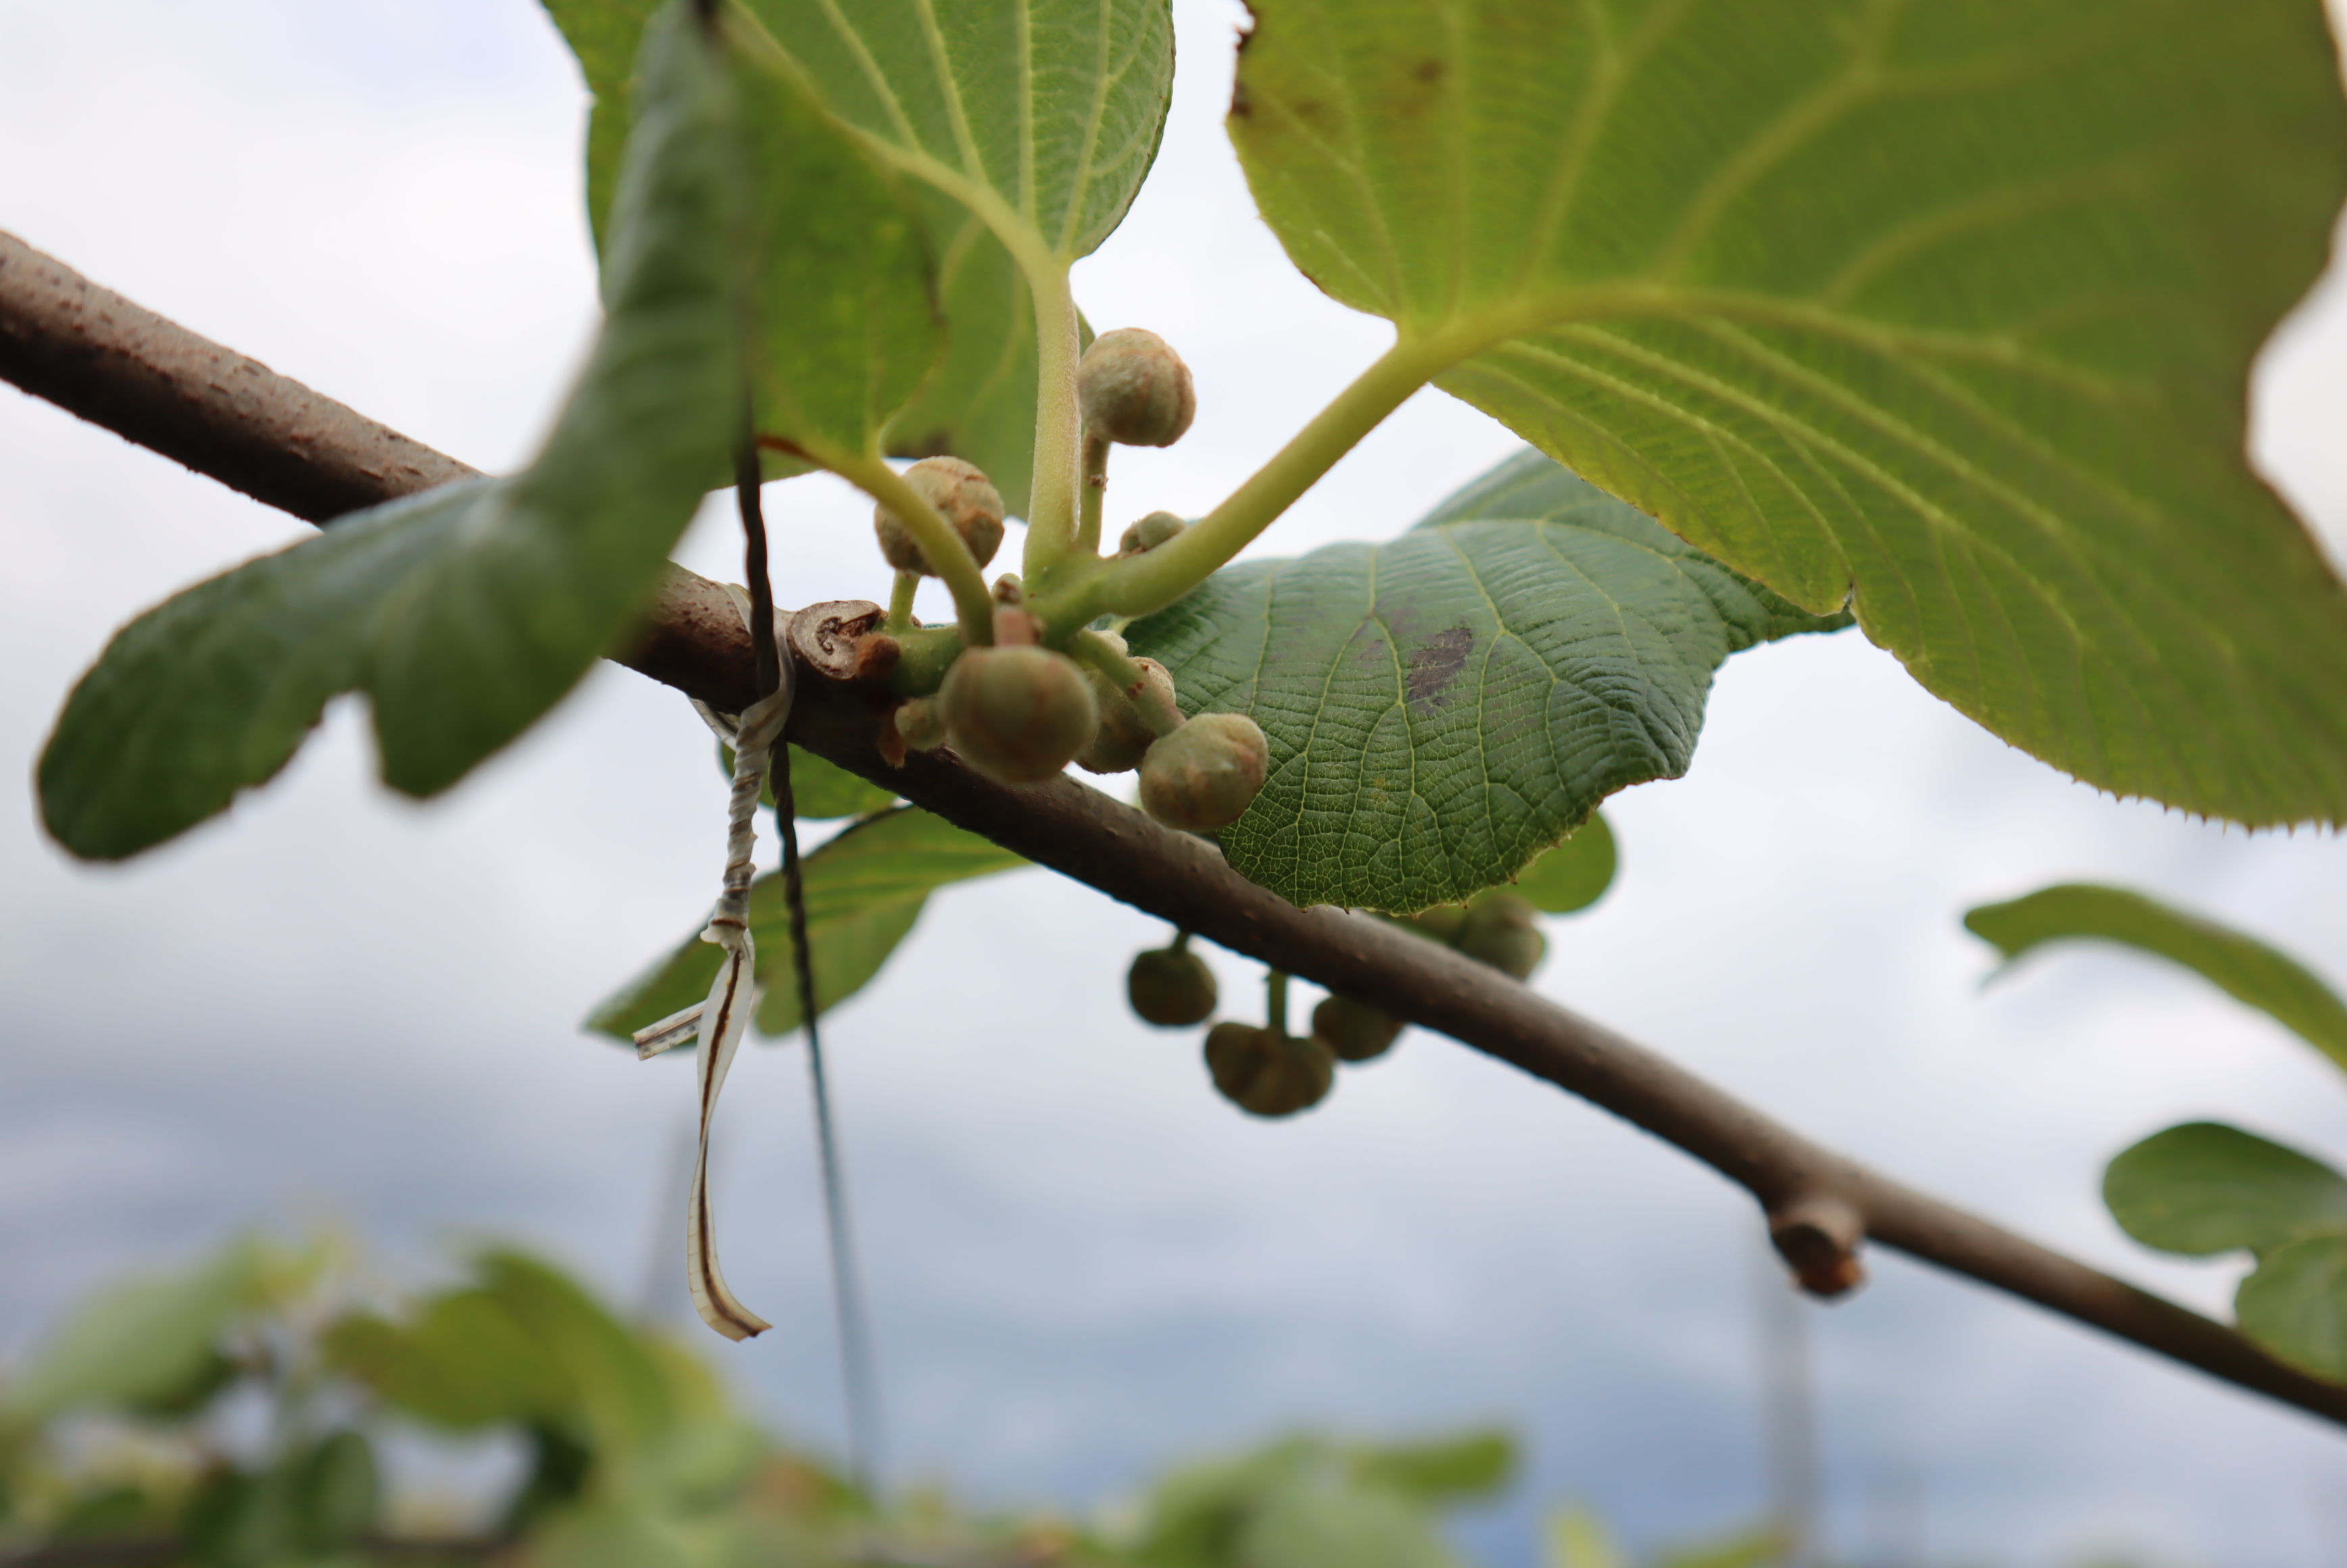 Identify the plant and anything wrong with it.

kiwi, mechanical damage
